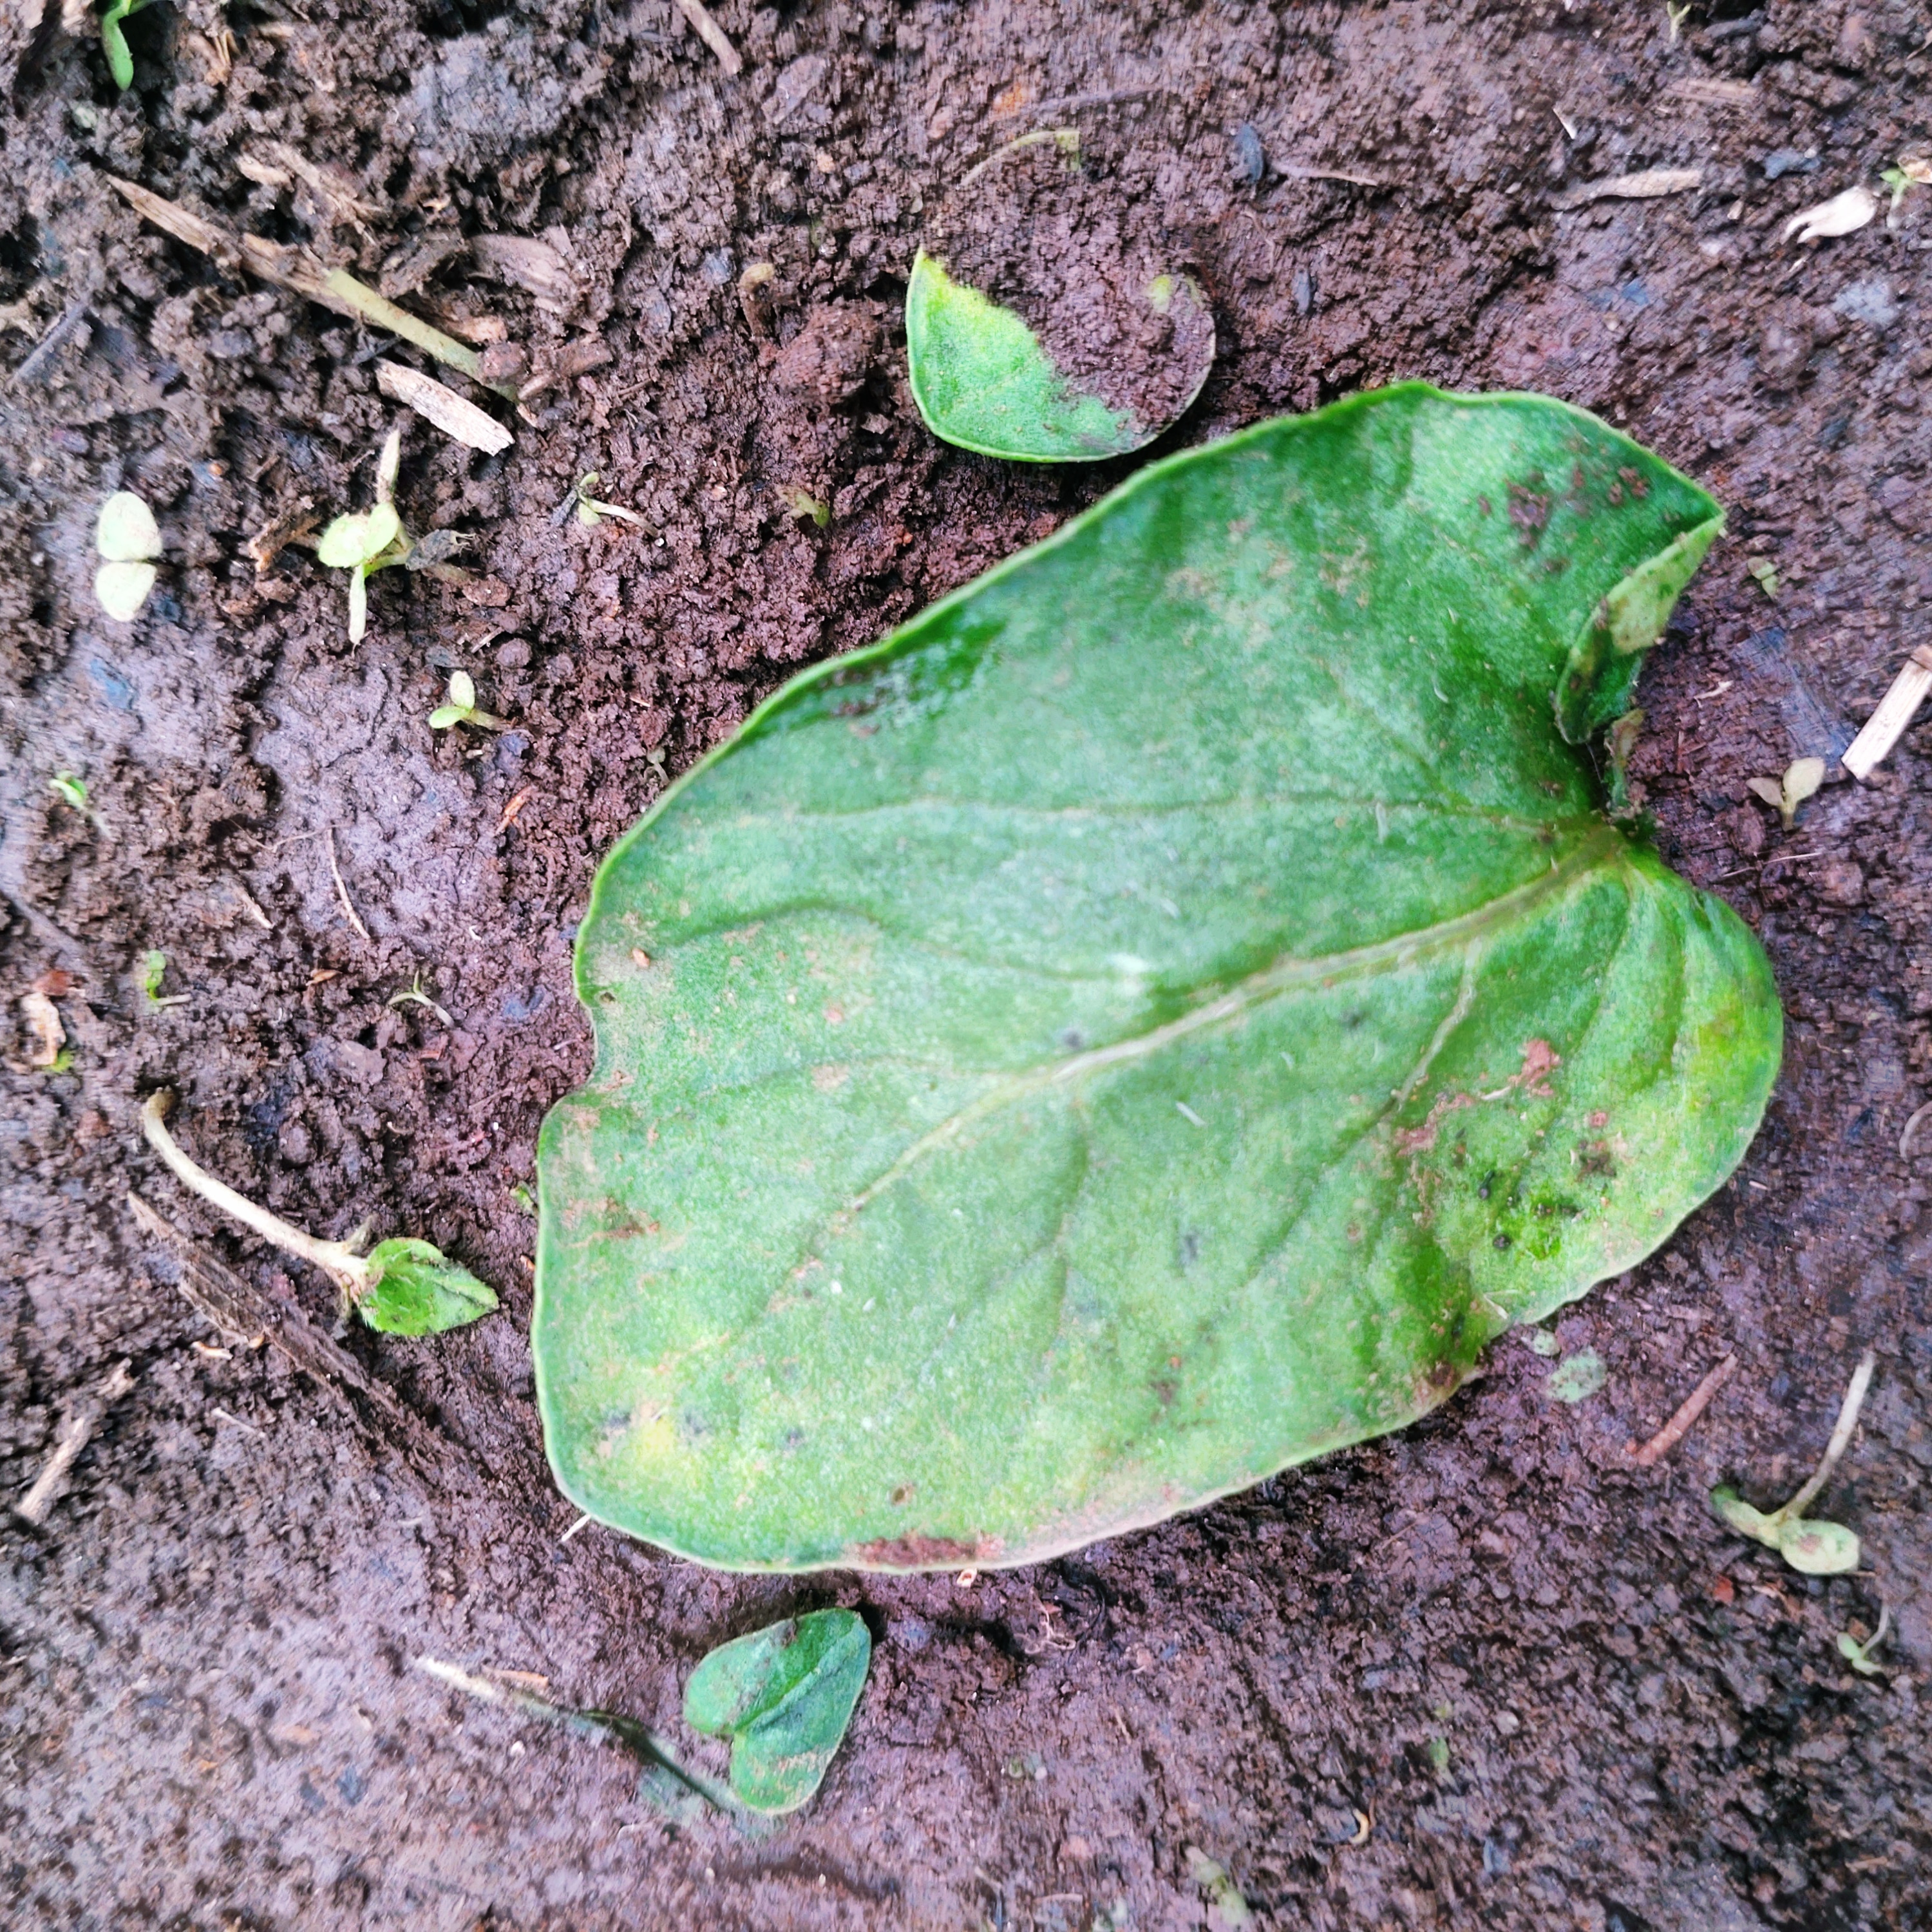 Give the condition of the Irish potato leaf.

late blight
